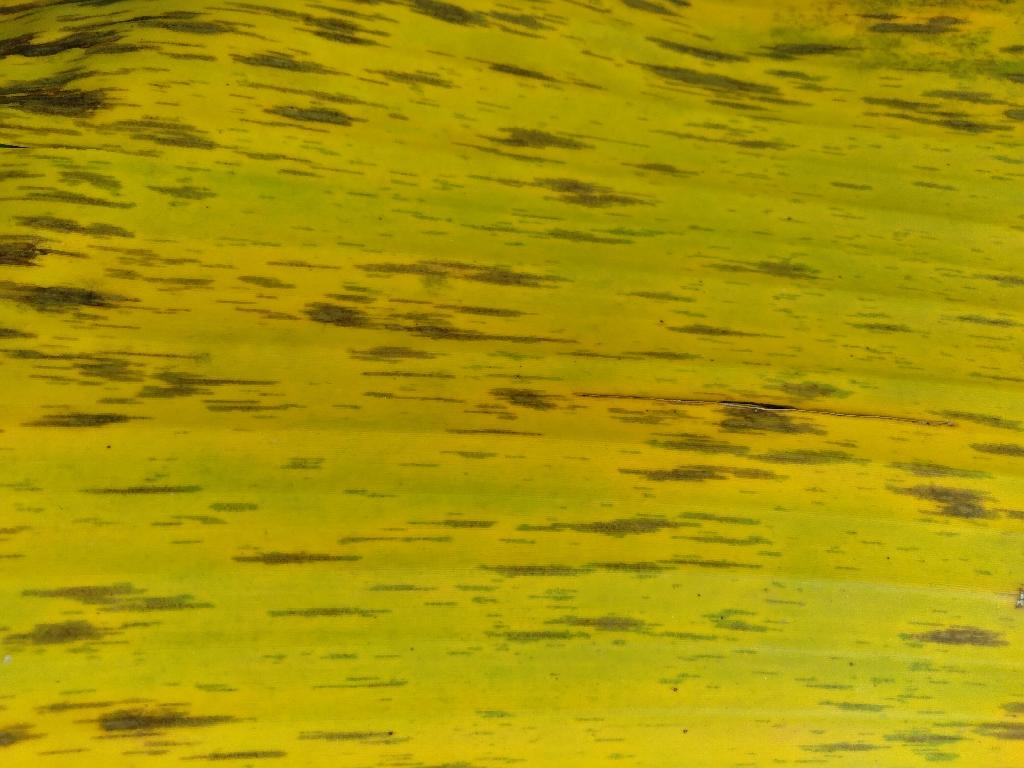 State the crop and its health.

banana, black sigatoka
